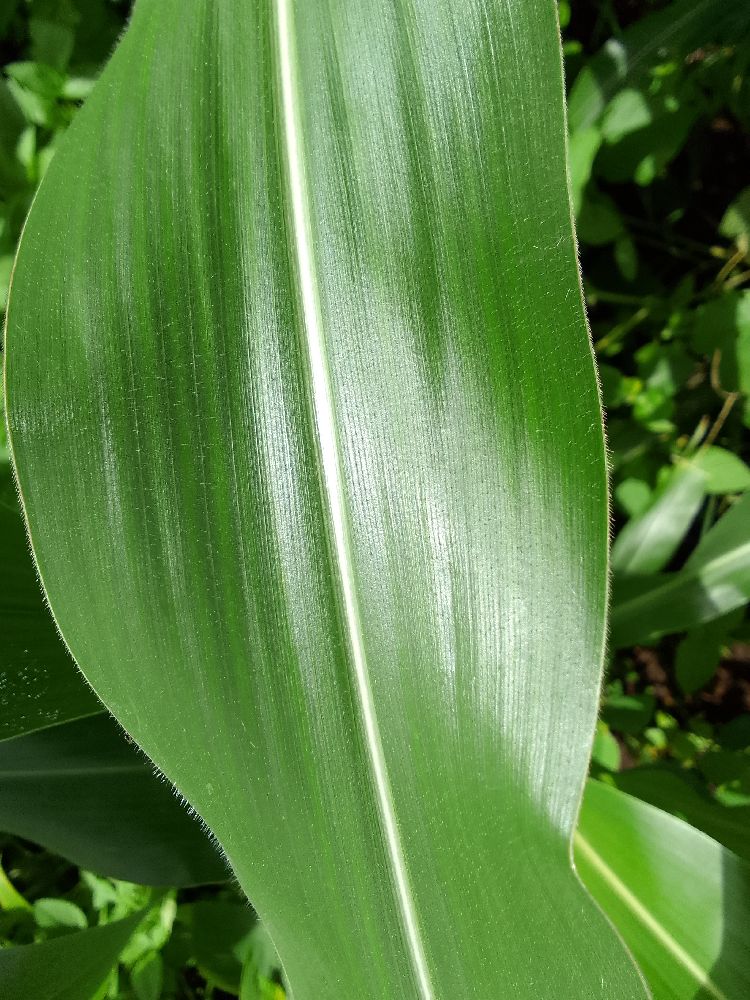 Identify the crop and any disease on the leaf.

maize, healthy
